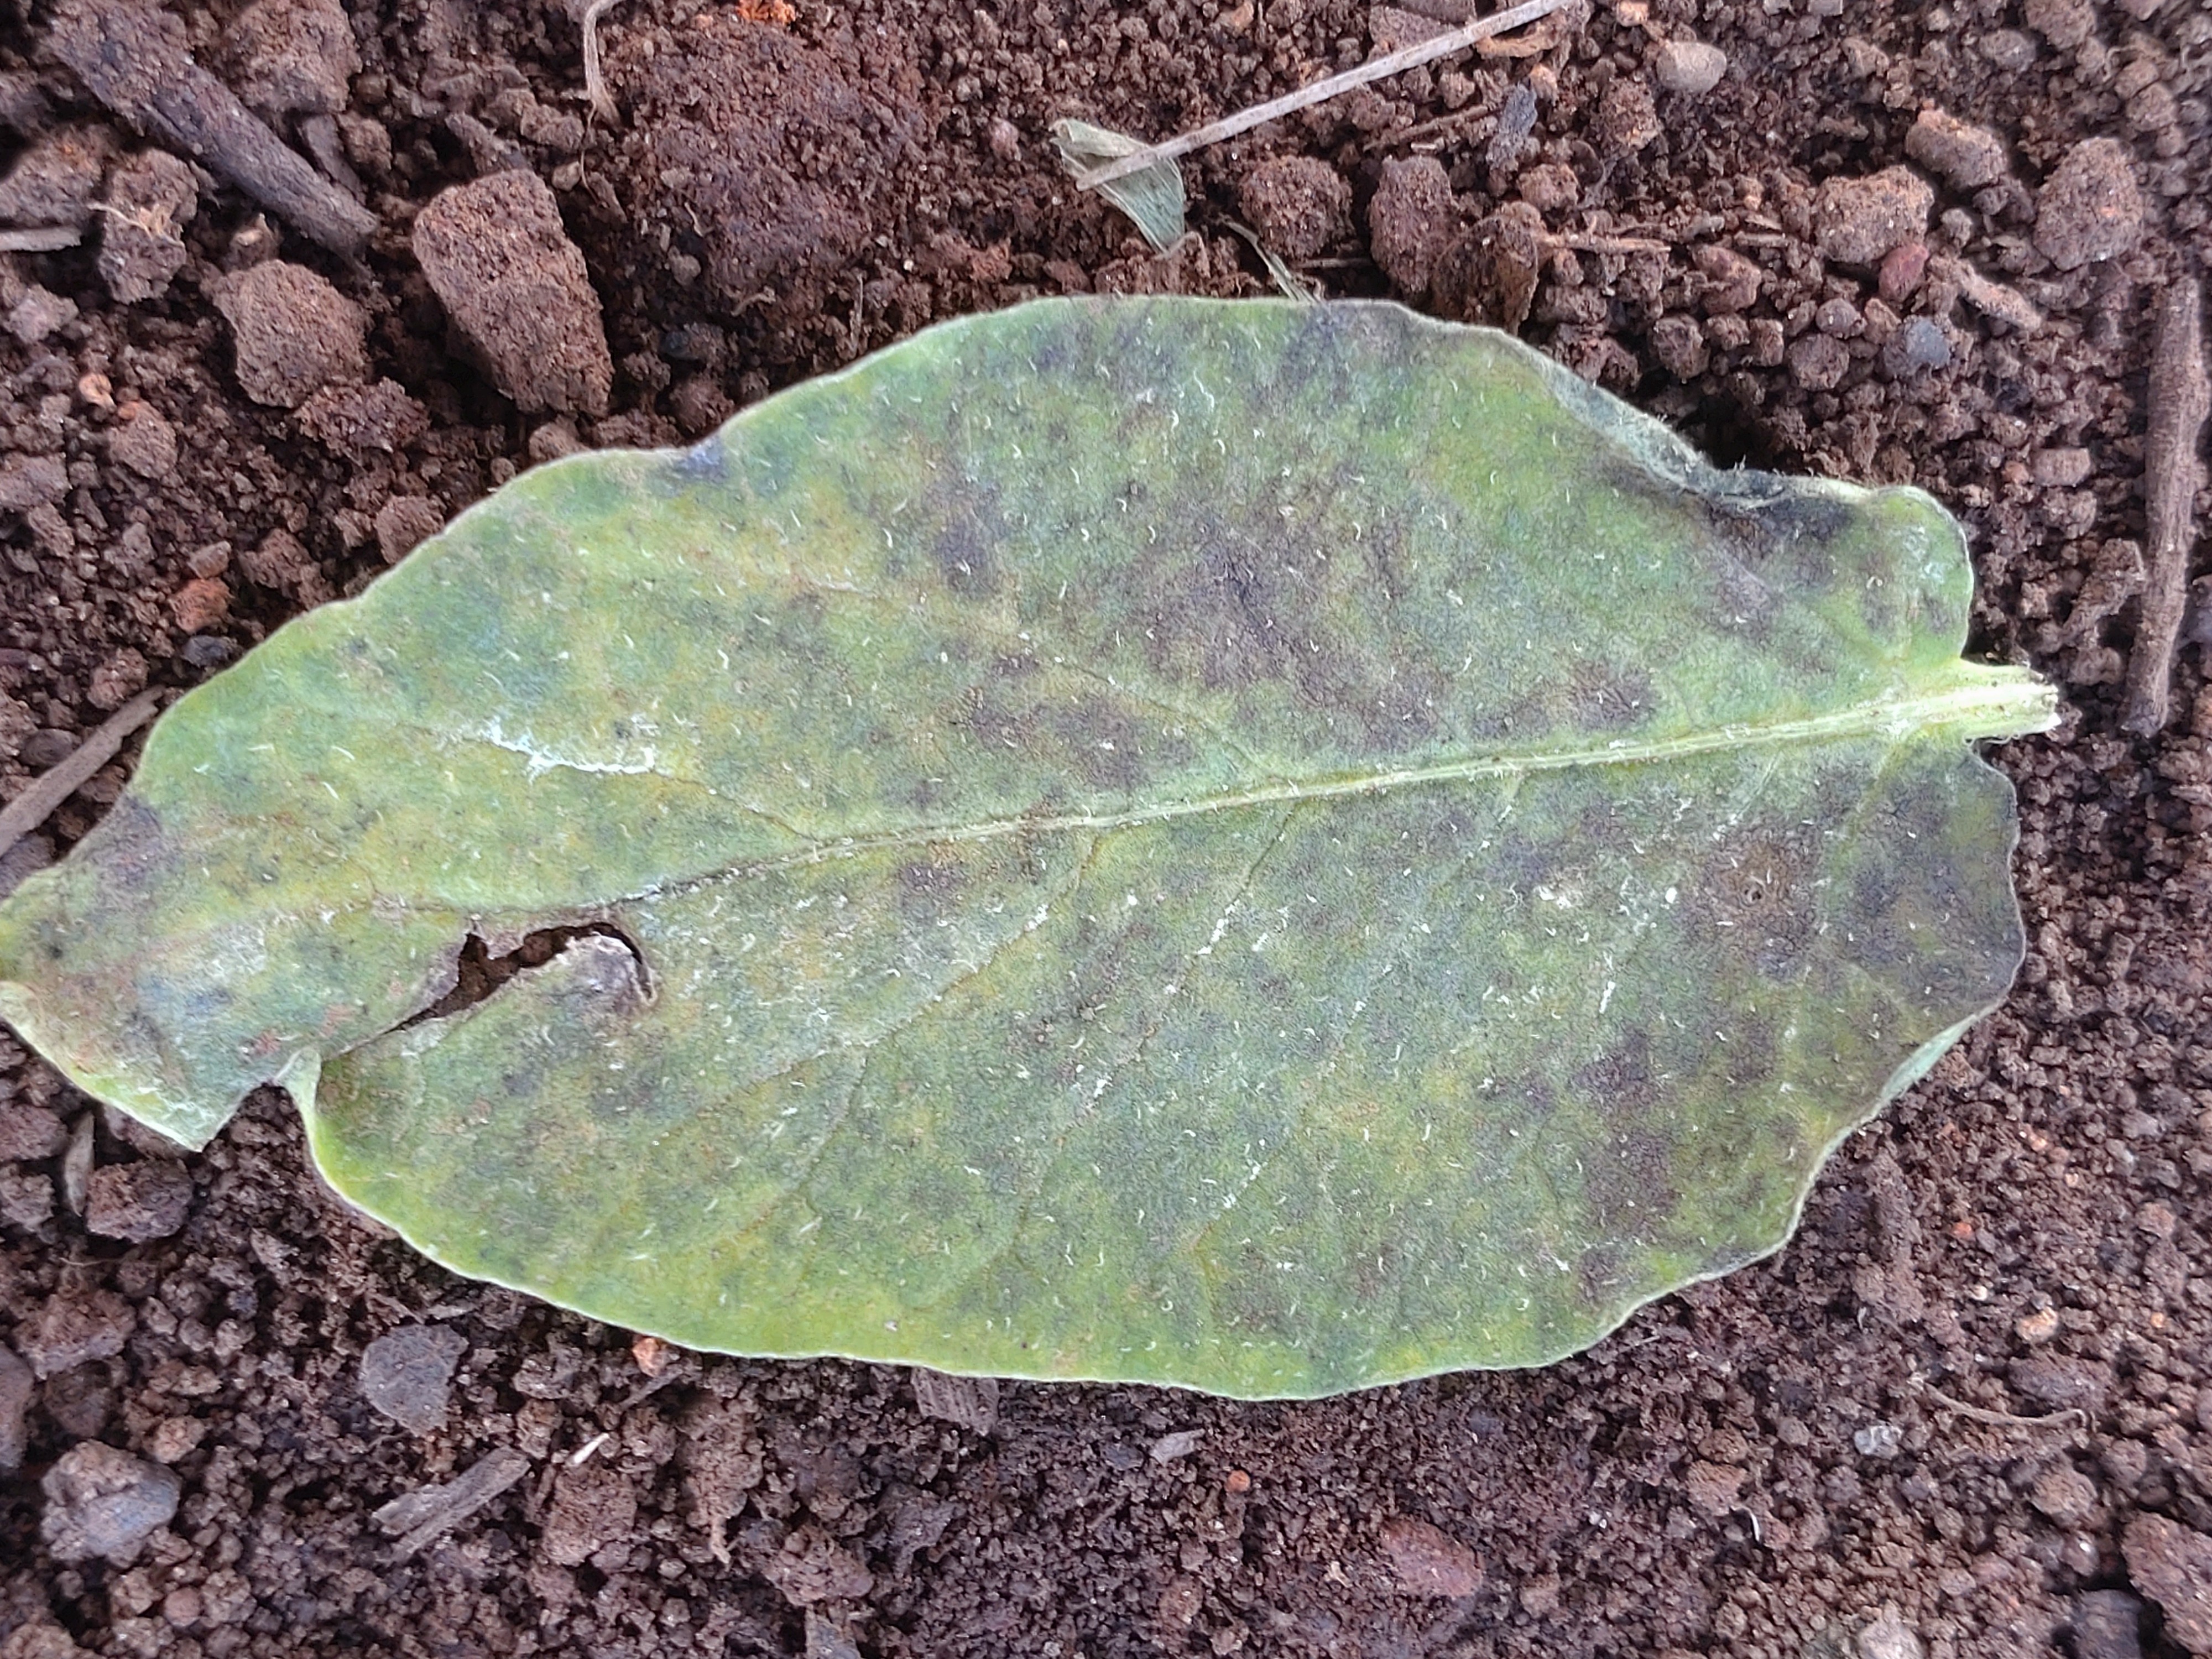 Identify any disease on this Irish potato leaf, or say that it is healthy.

late blight
